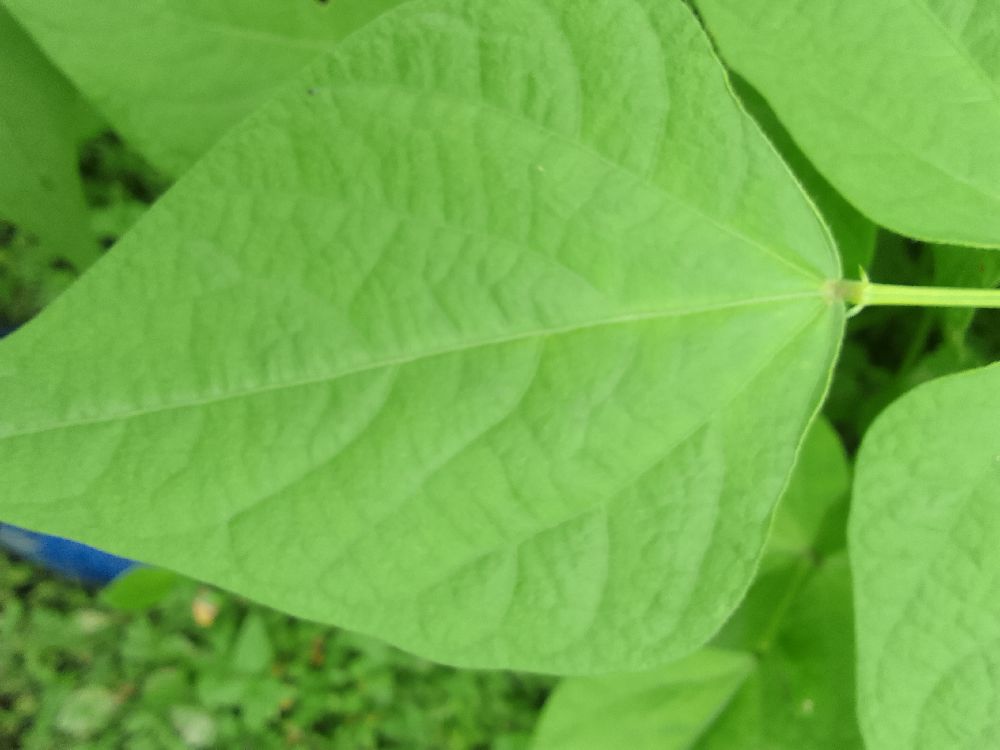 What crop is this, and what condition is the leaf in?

common bean, healthy
